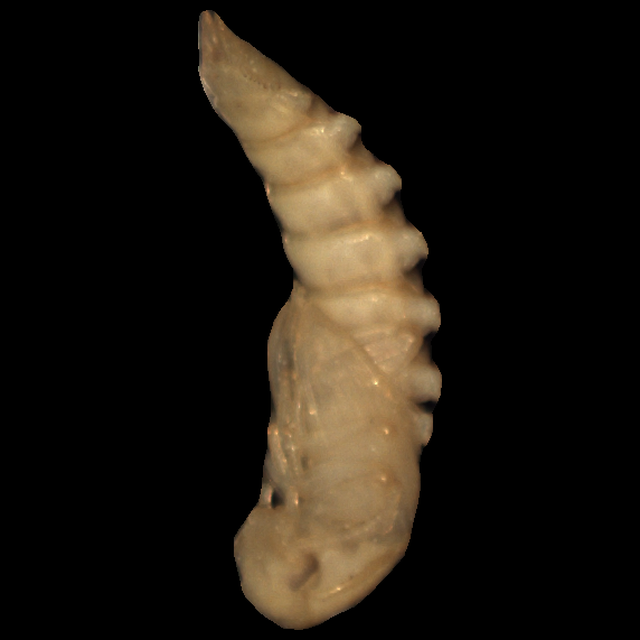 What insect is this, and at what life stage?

mealworm pupa
